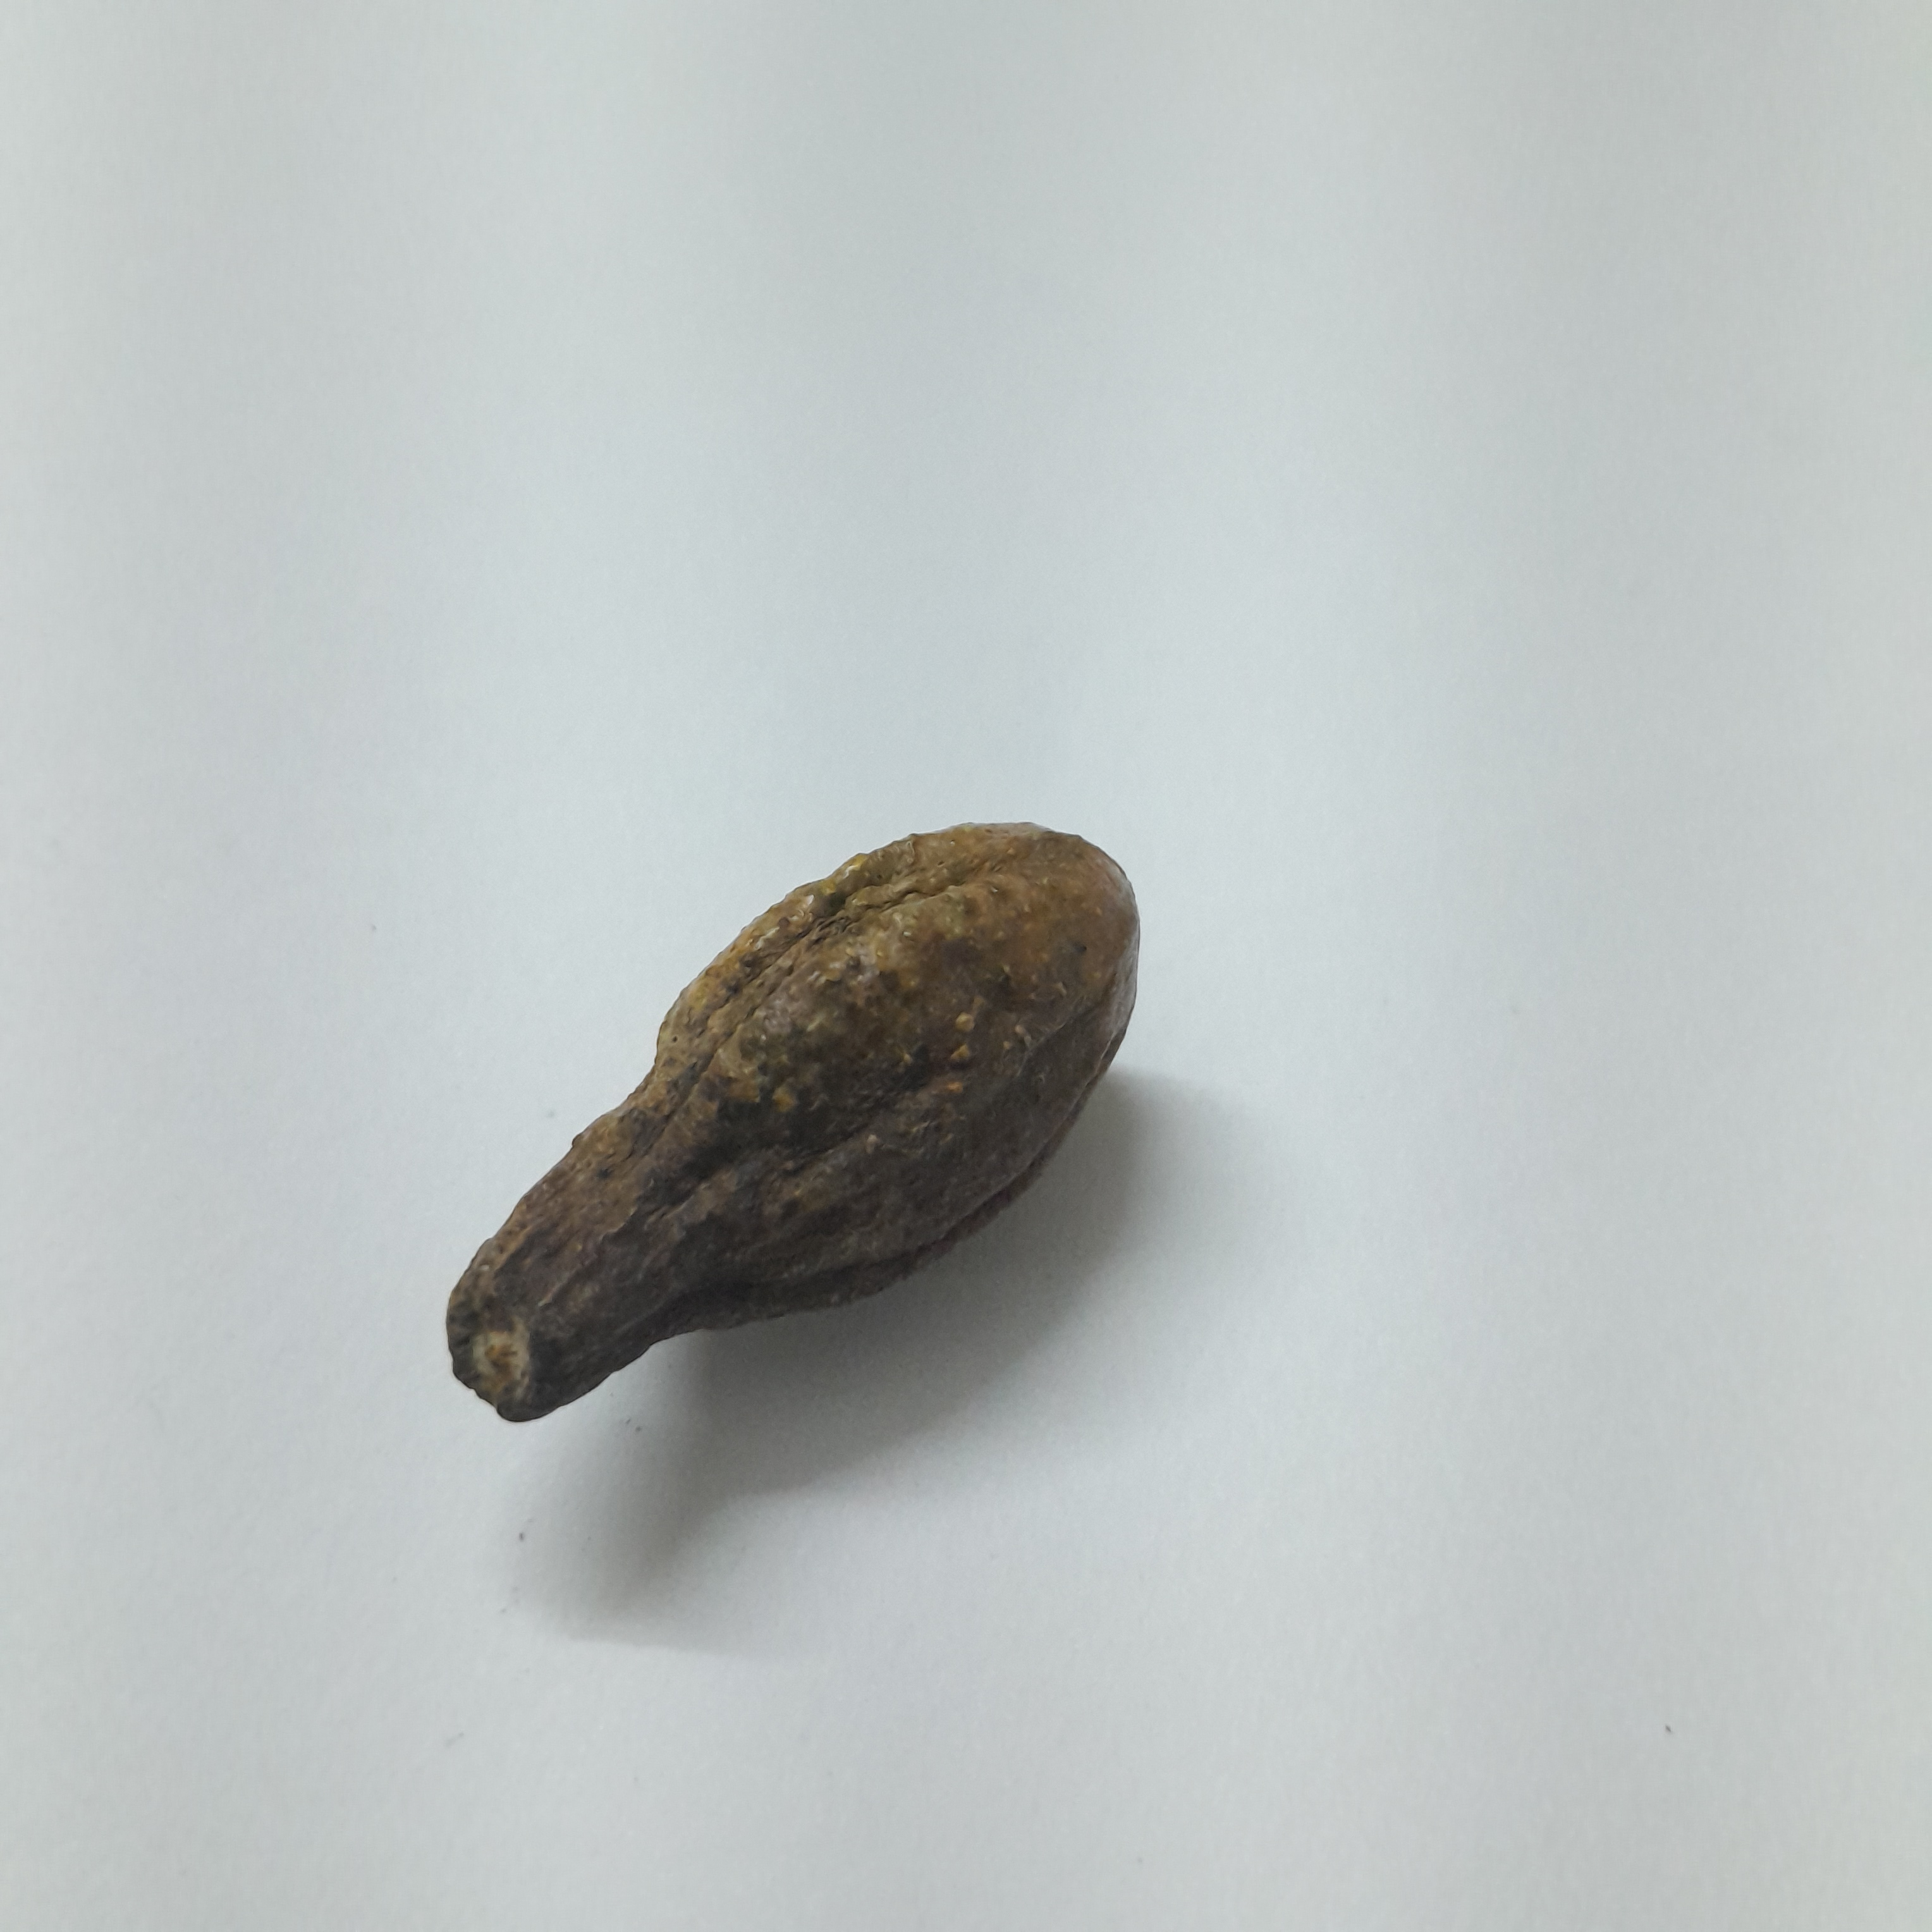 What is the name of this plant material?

hirdaa
